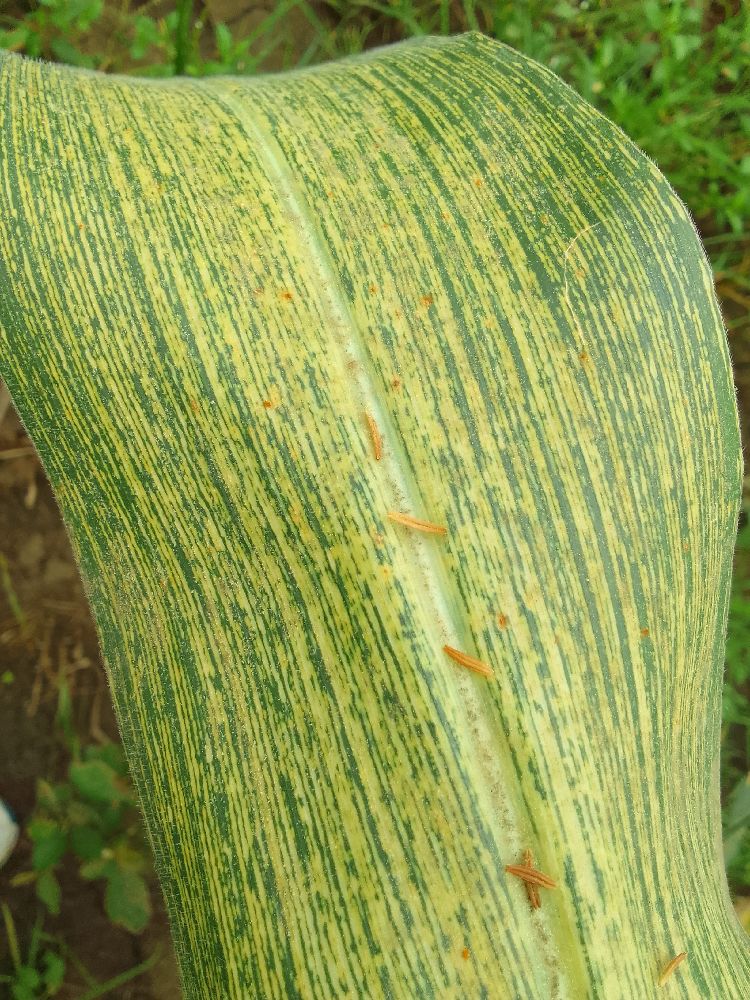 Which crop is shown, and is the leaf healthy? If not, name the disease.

maize, maize streak virus
